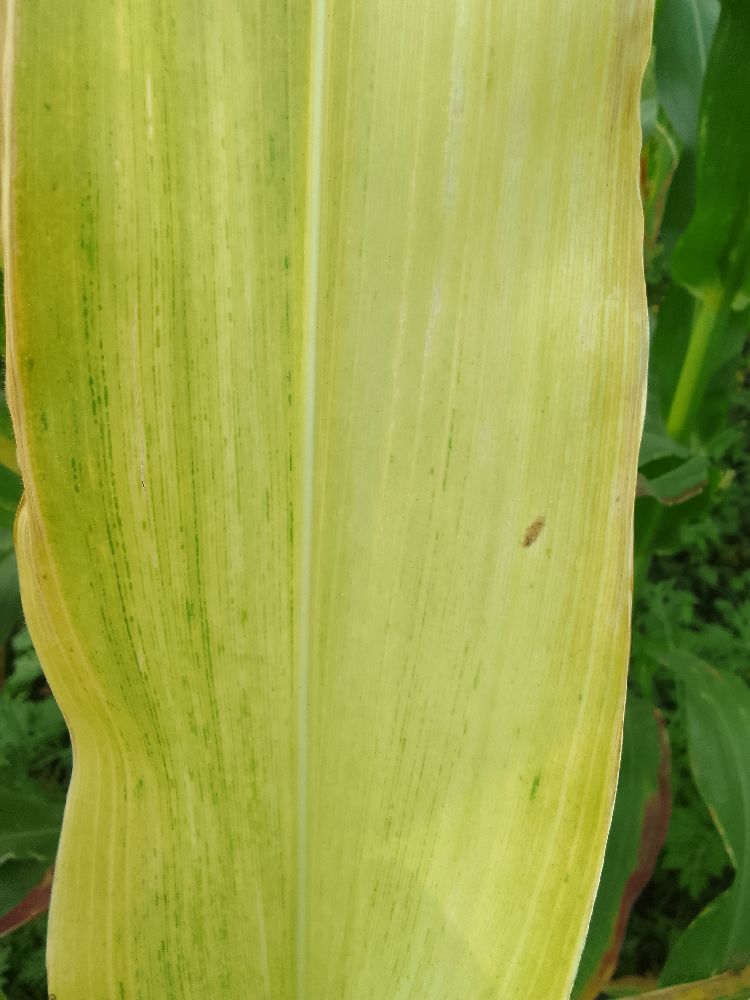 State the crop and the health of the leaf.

maize, maize lethal necrosis
